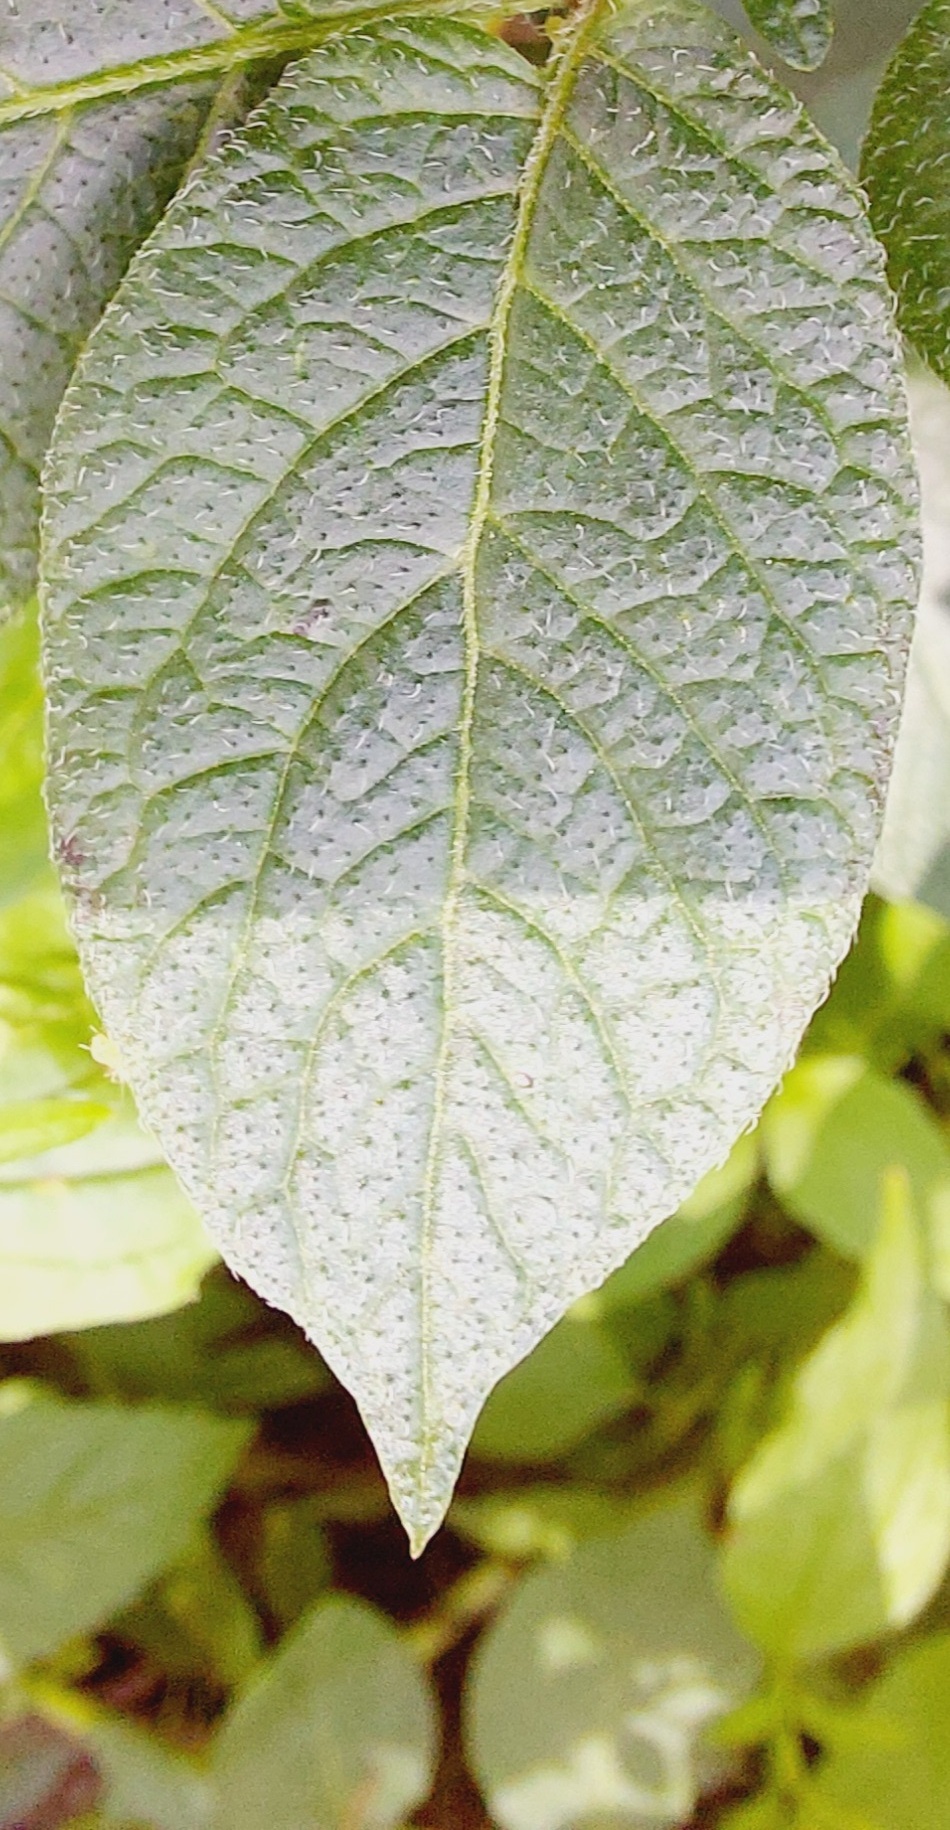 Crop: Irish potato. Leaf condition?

healthy
